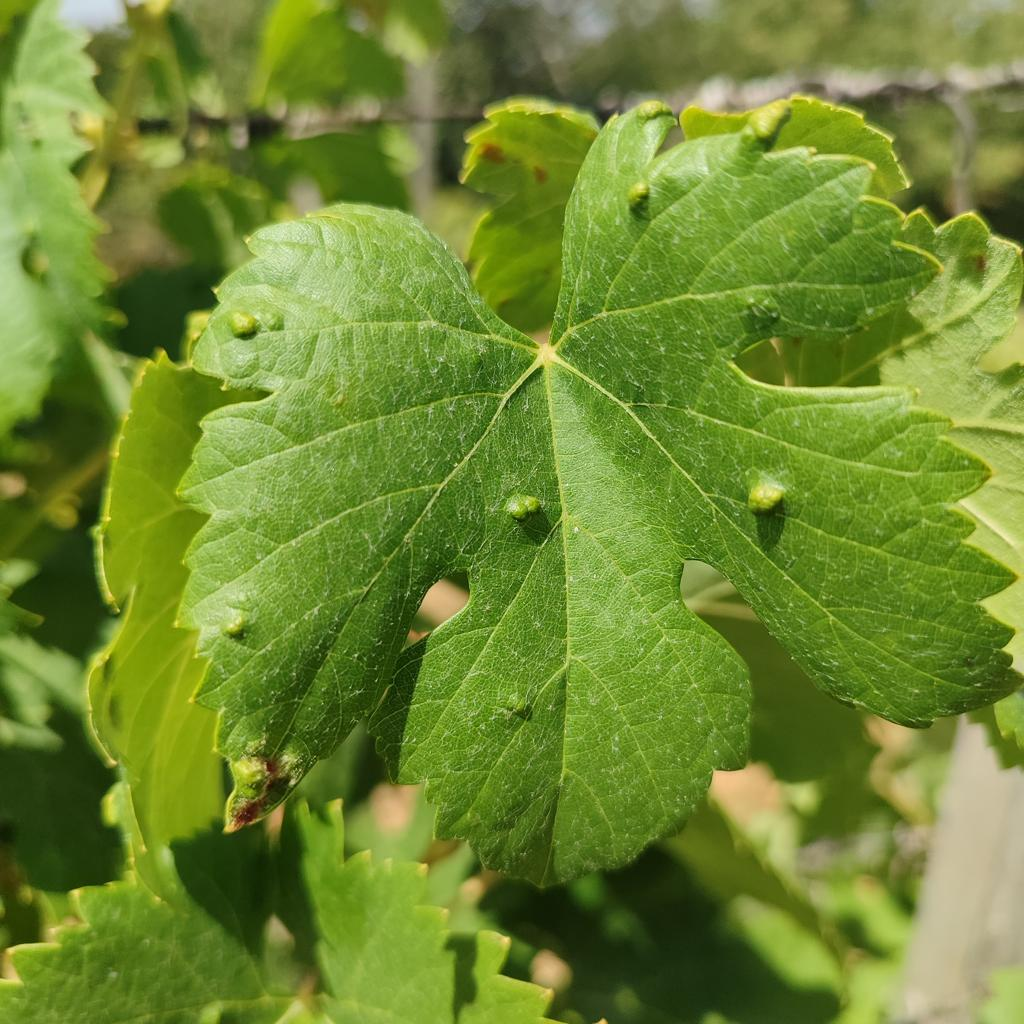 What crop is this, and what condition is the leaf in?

grapevine, erineum mite
